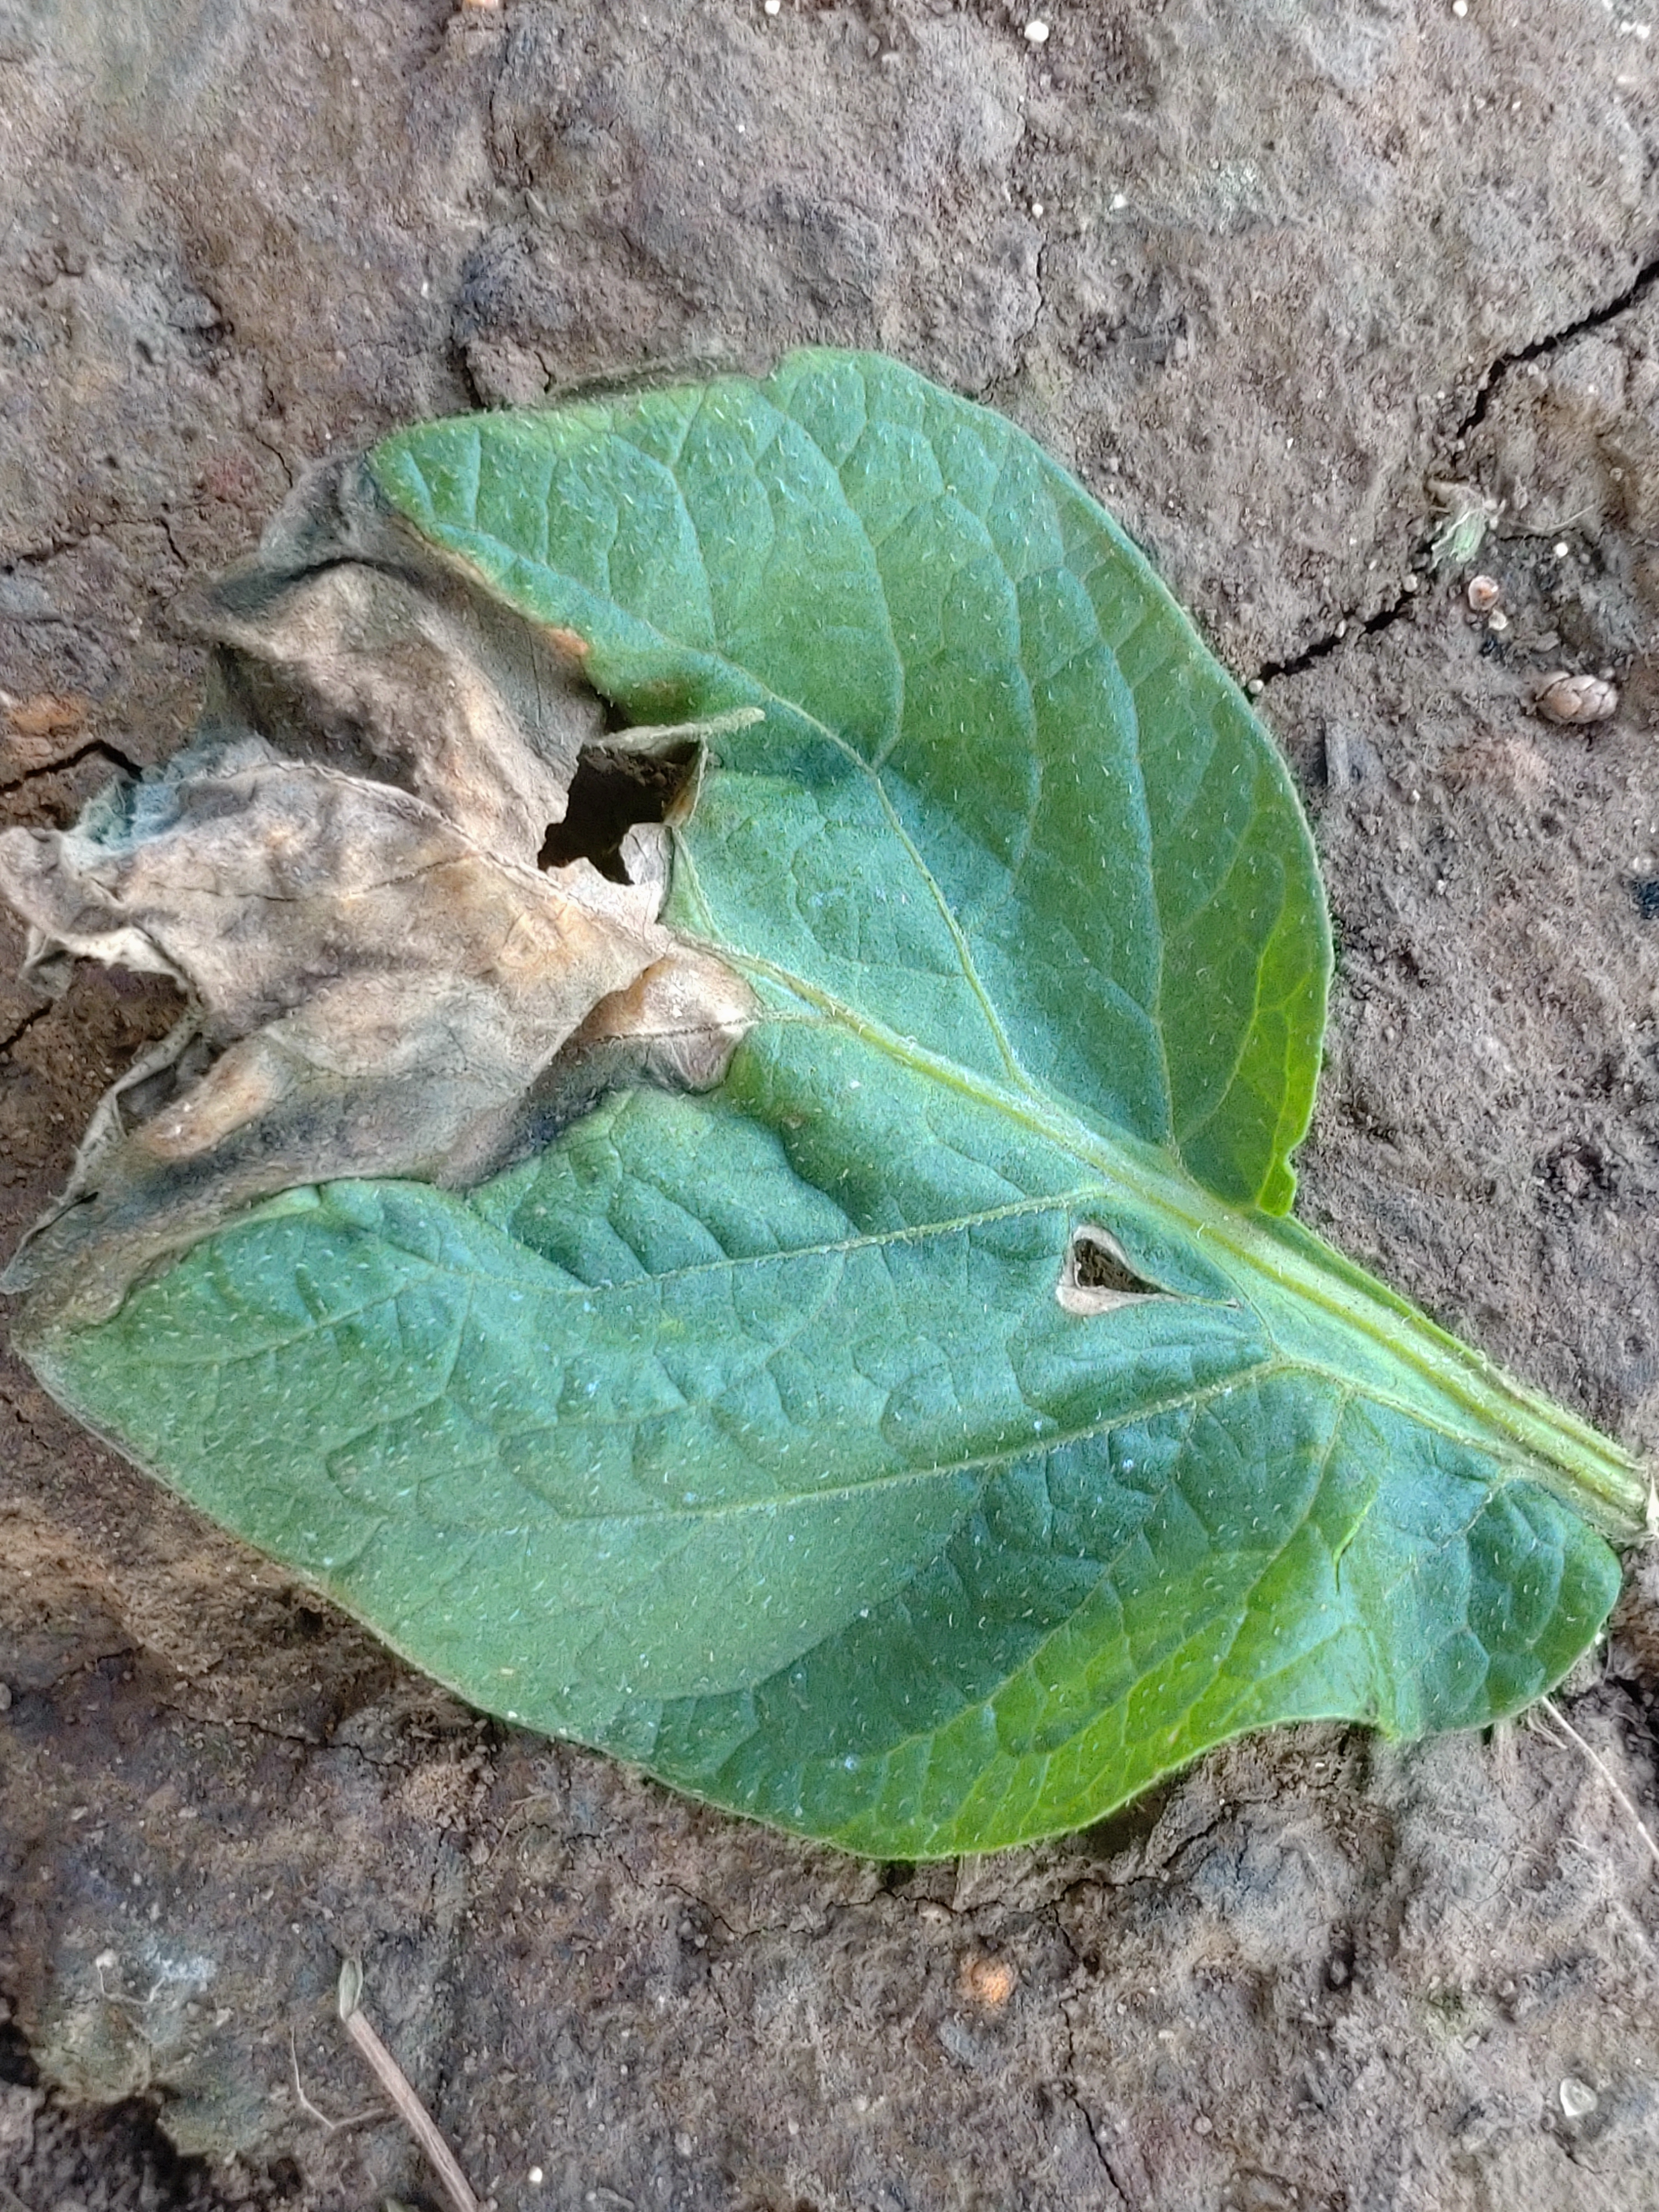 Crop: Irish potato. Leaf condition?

early blight
